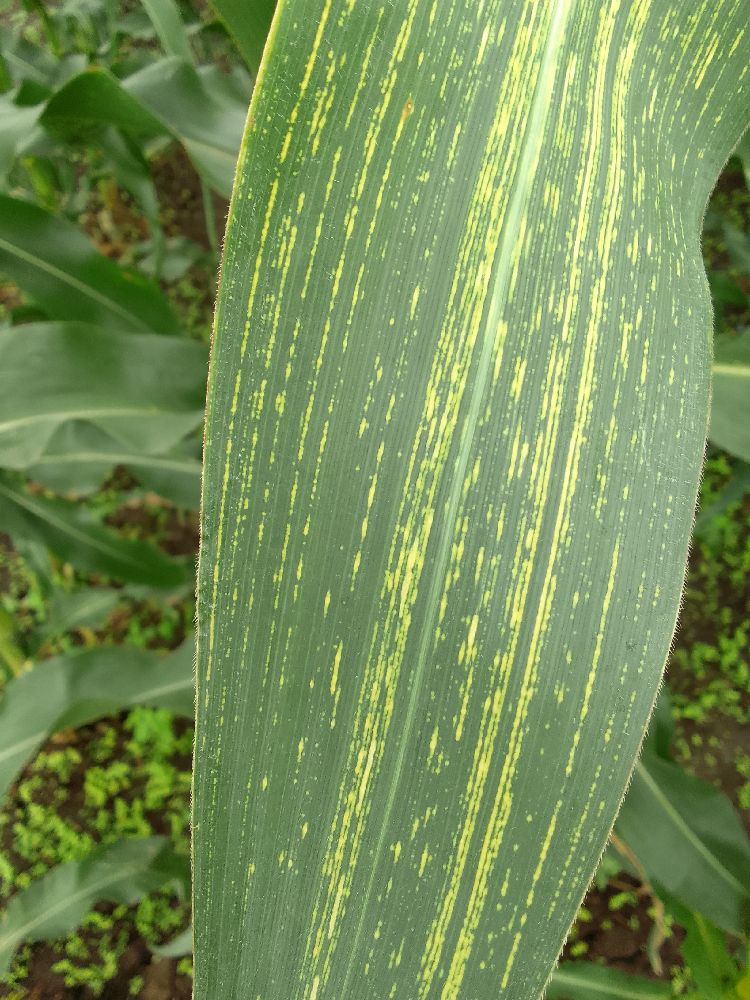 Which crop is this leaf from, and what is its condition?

maize, maize streak virus
